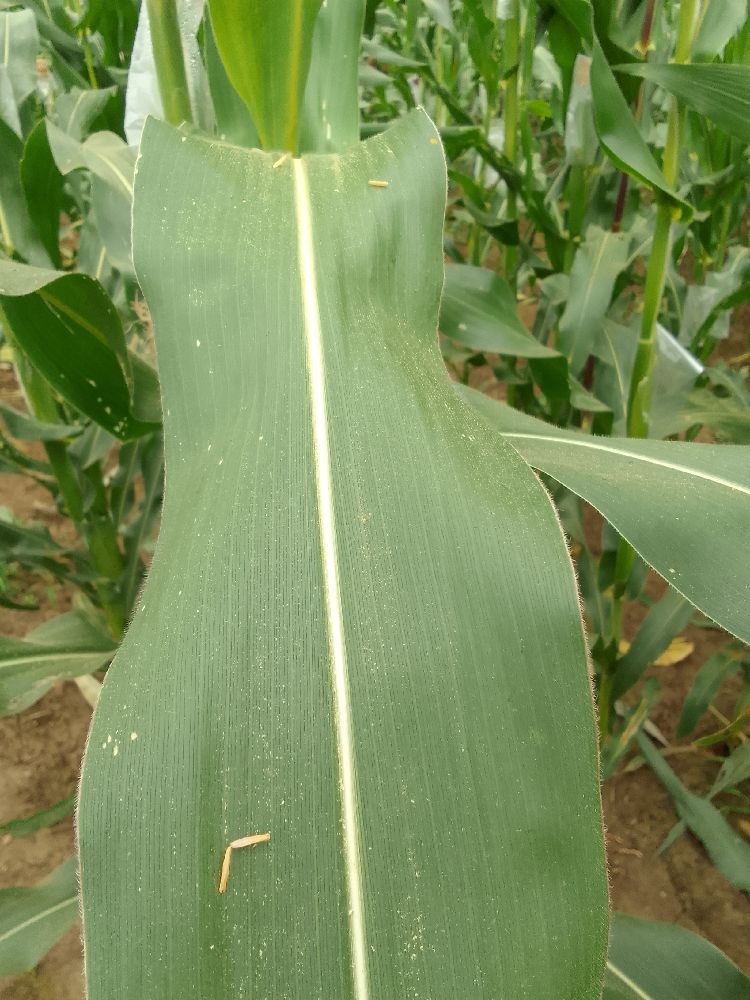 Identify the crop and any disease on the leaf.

maize, healthy
